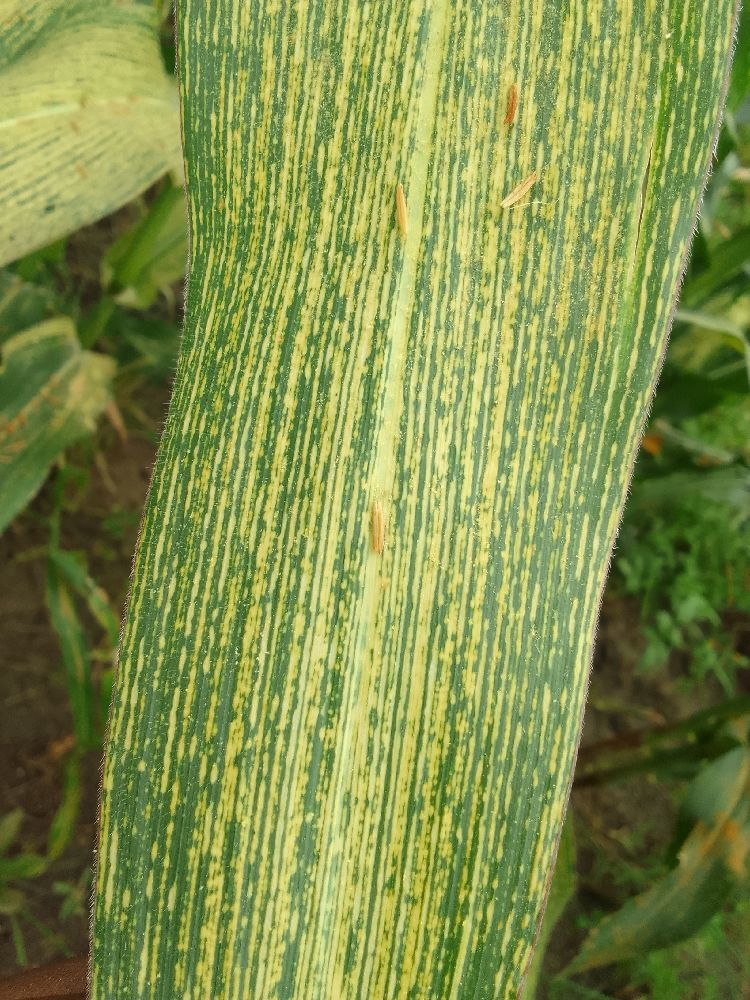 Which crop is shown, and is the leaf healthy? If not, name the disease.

maize, maize streak virus
